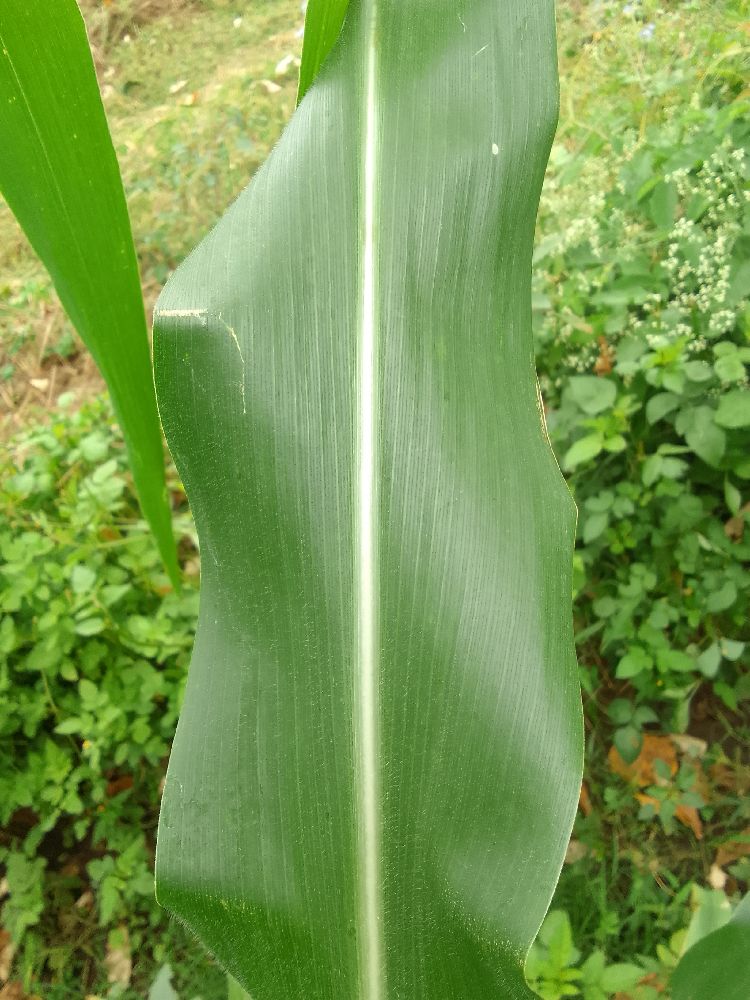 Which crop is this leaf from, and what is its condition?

maize, healthy
